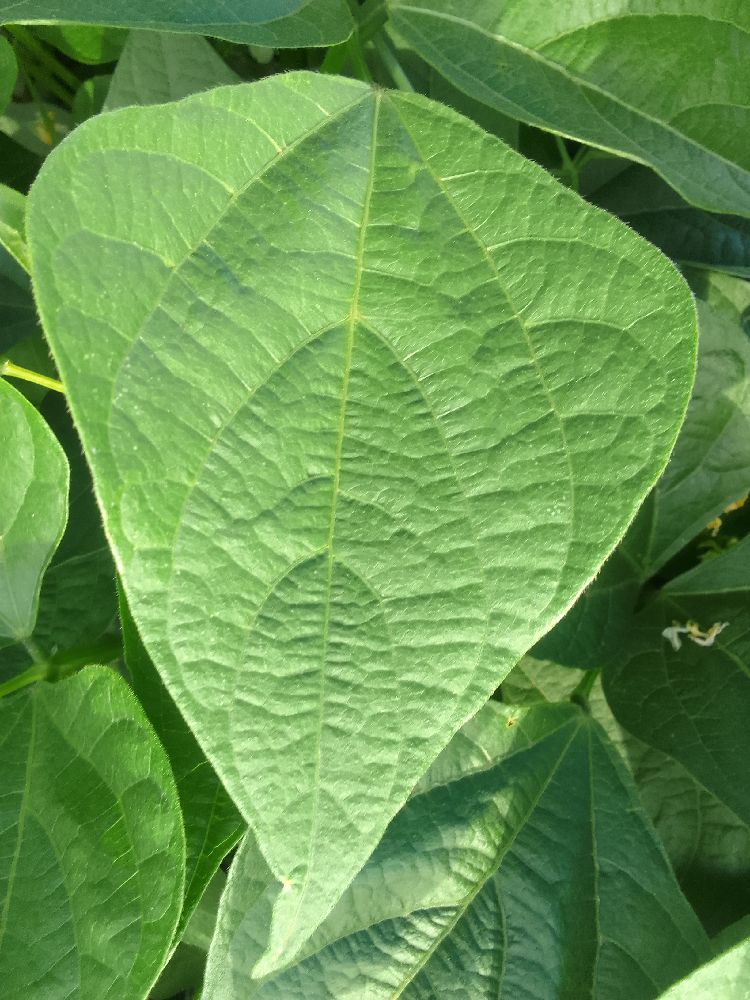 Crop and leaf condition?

common bean, healthy
